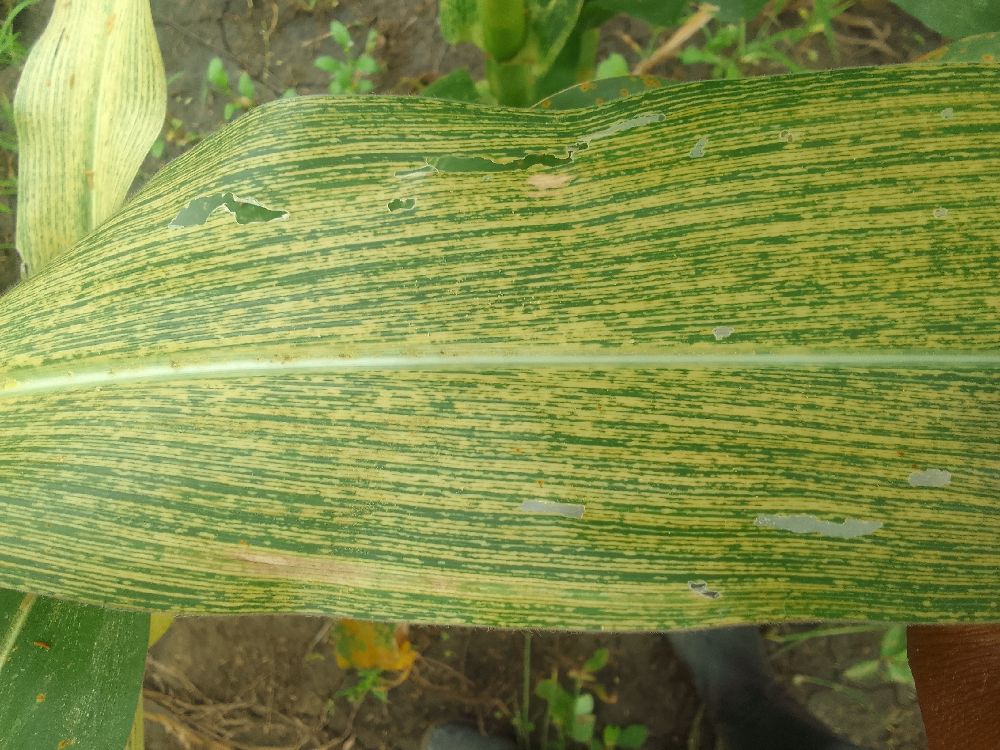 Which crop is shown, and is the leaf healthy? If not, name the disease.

maize, maize streak virus
